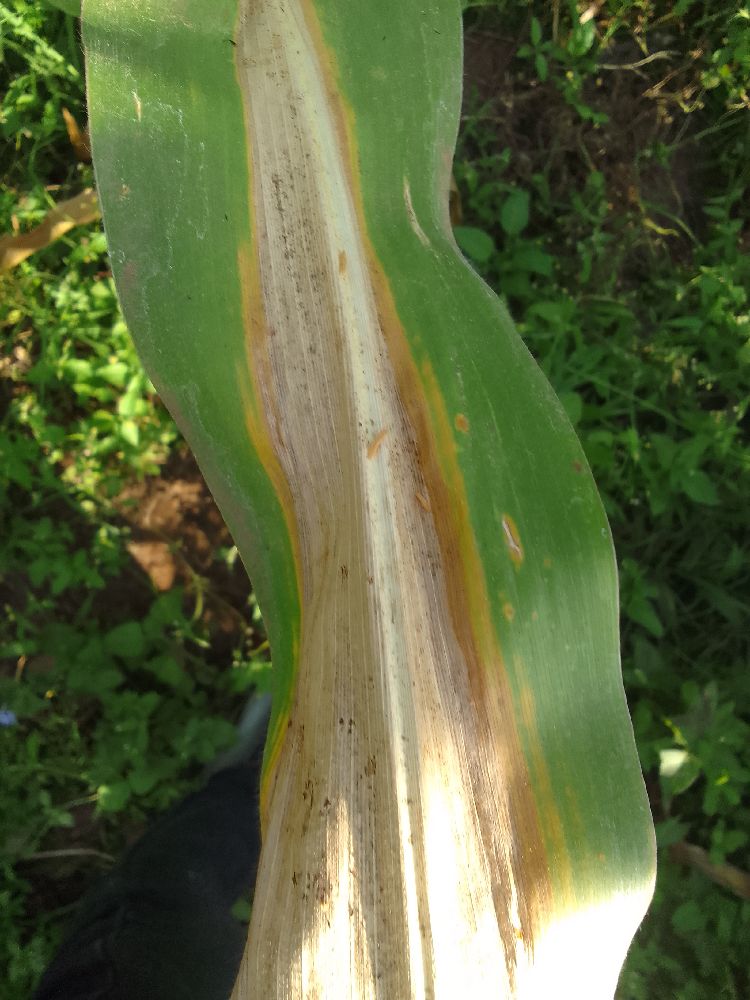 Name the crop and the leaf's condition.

maize, maize lethal necrosis
